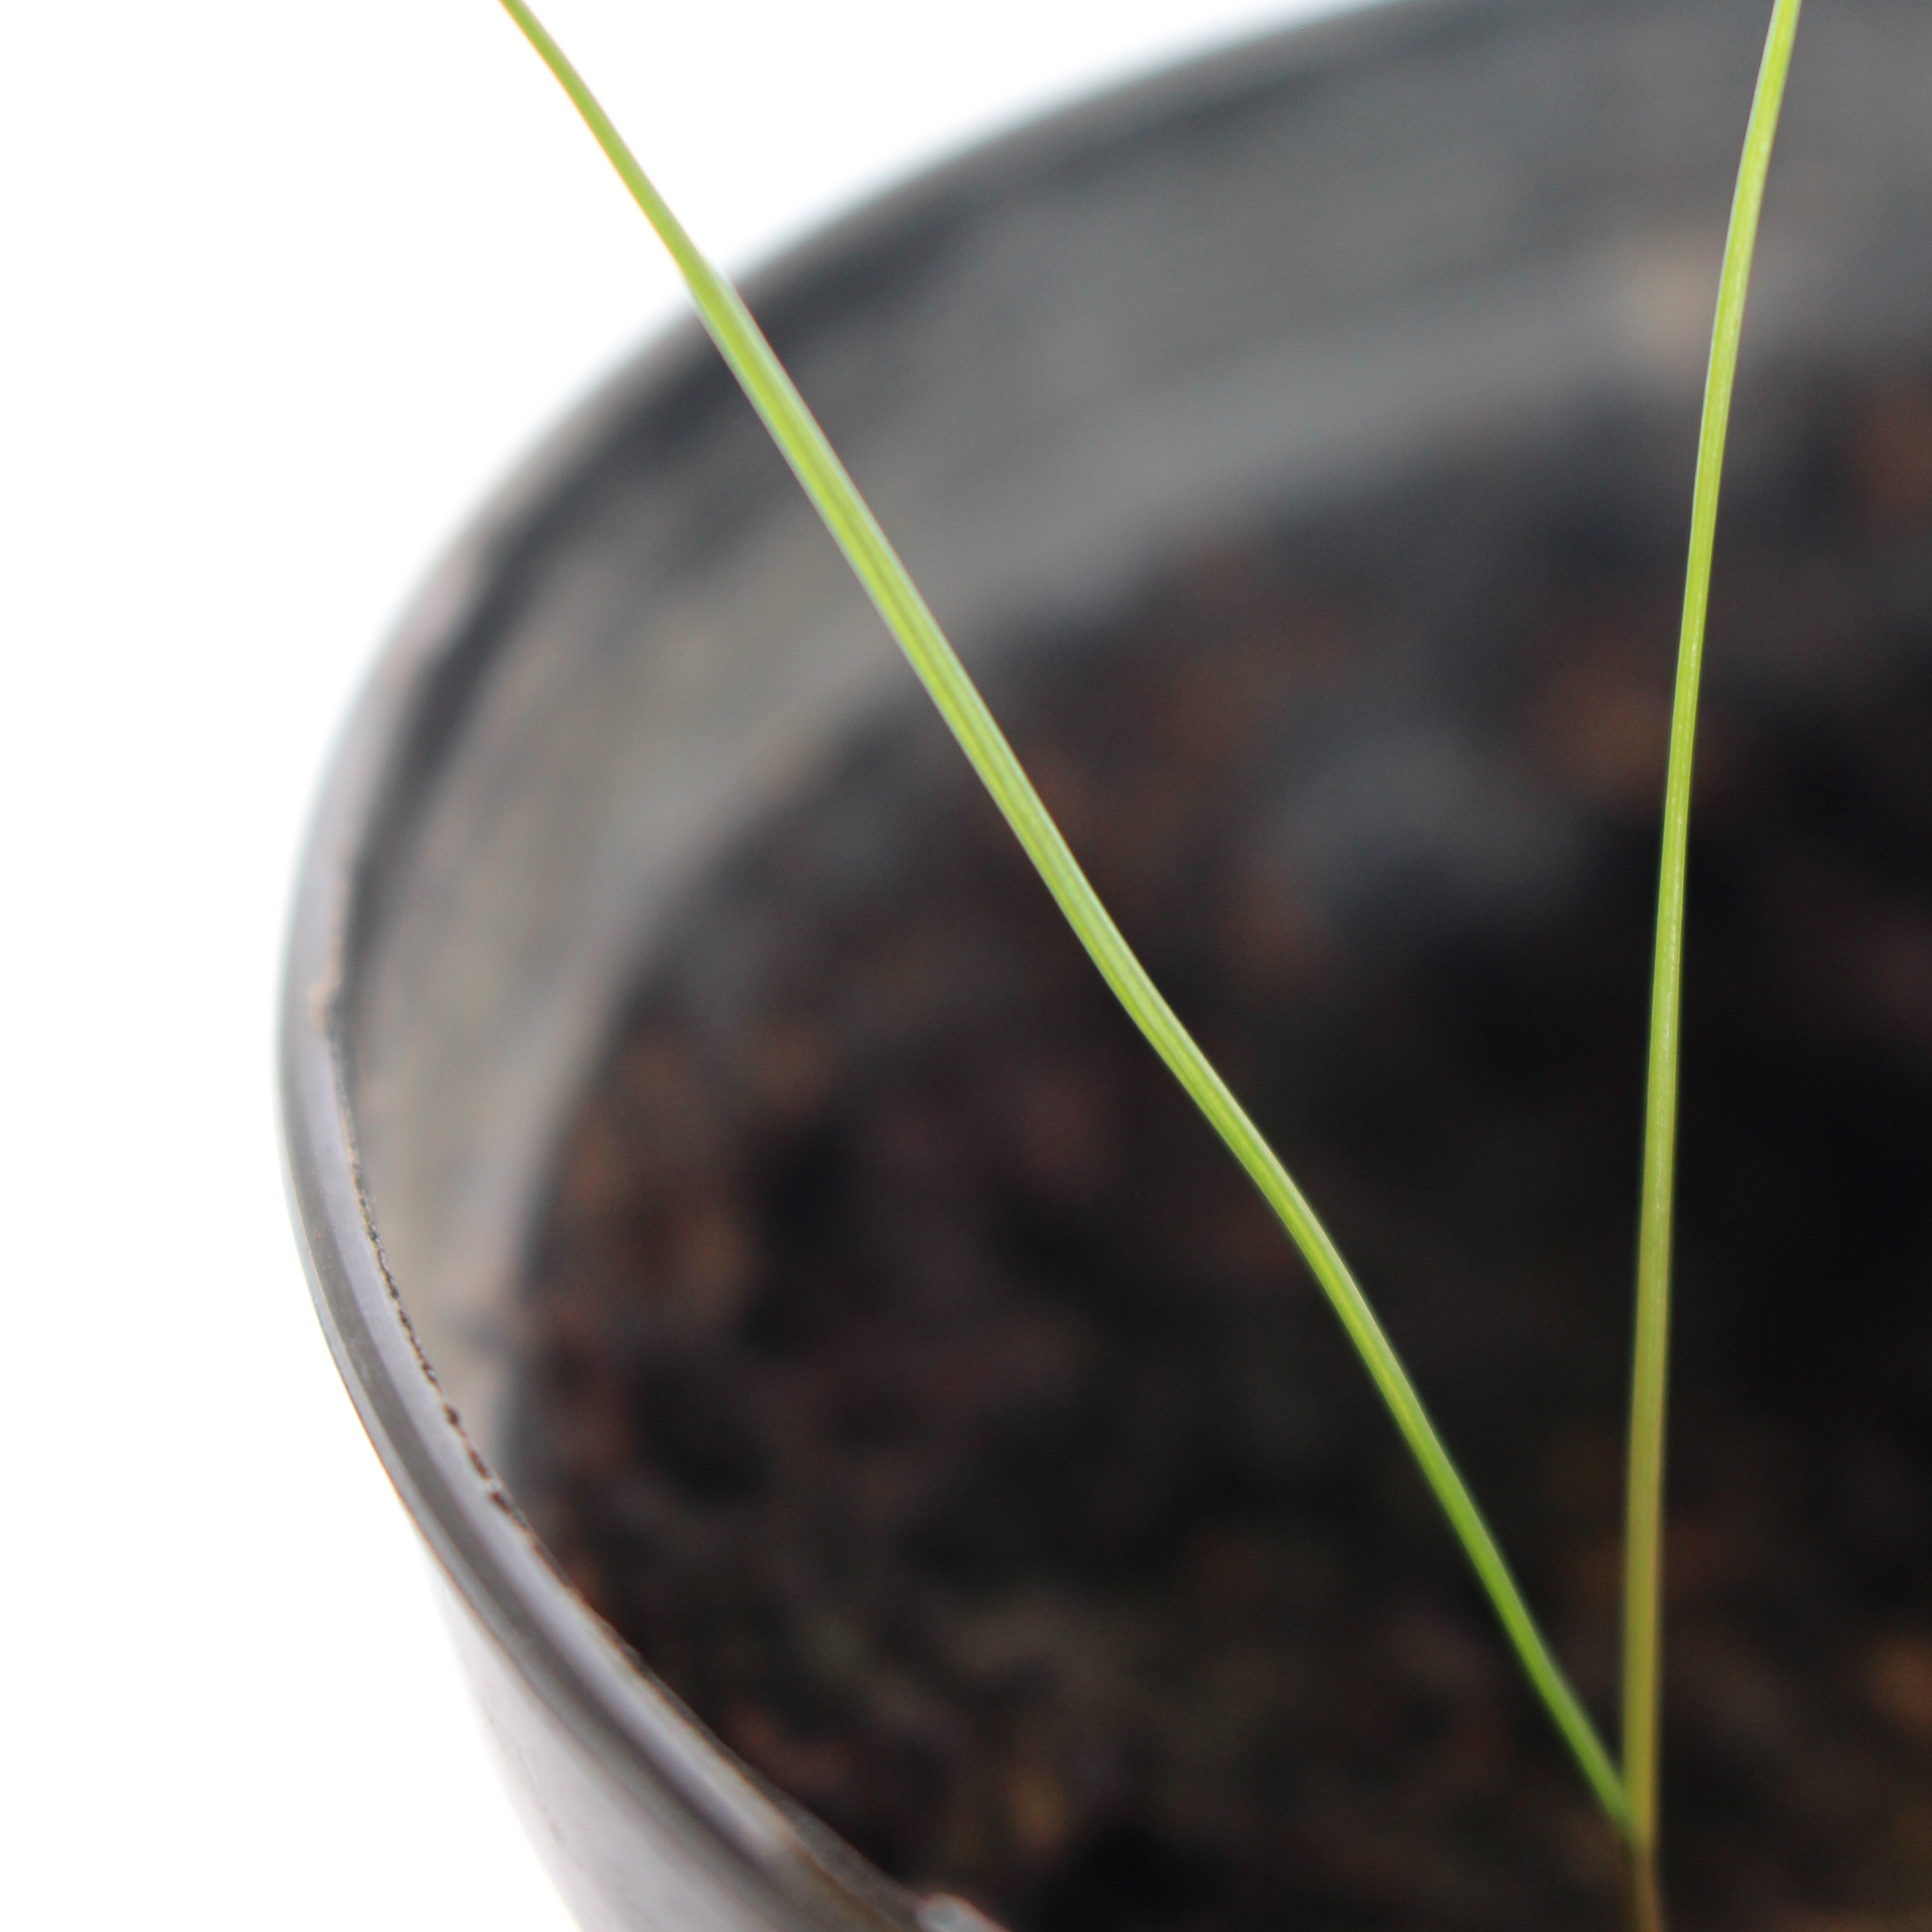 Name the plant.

Lolium multiflorum
